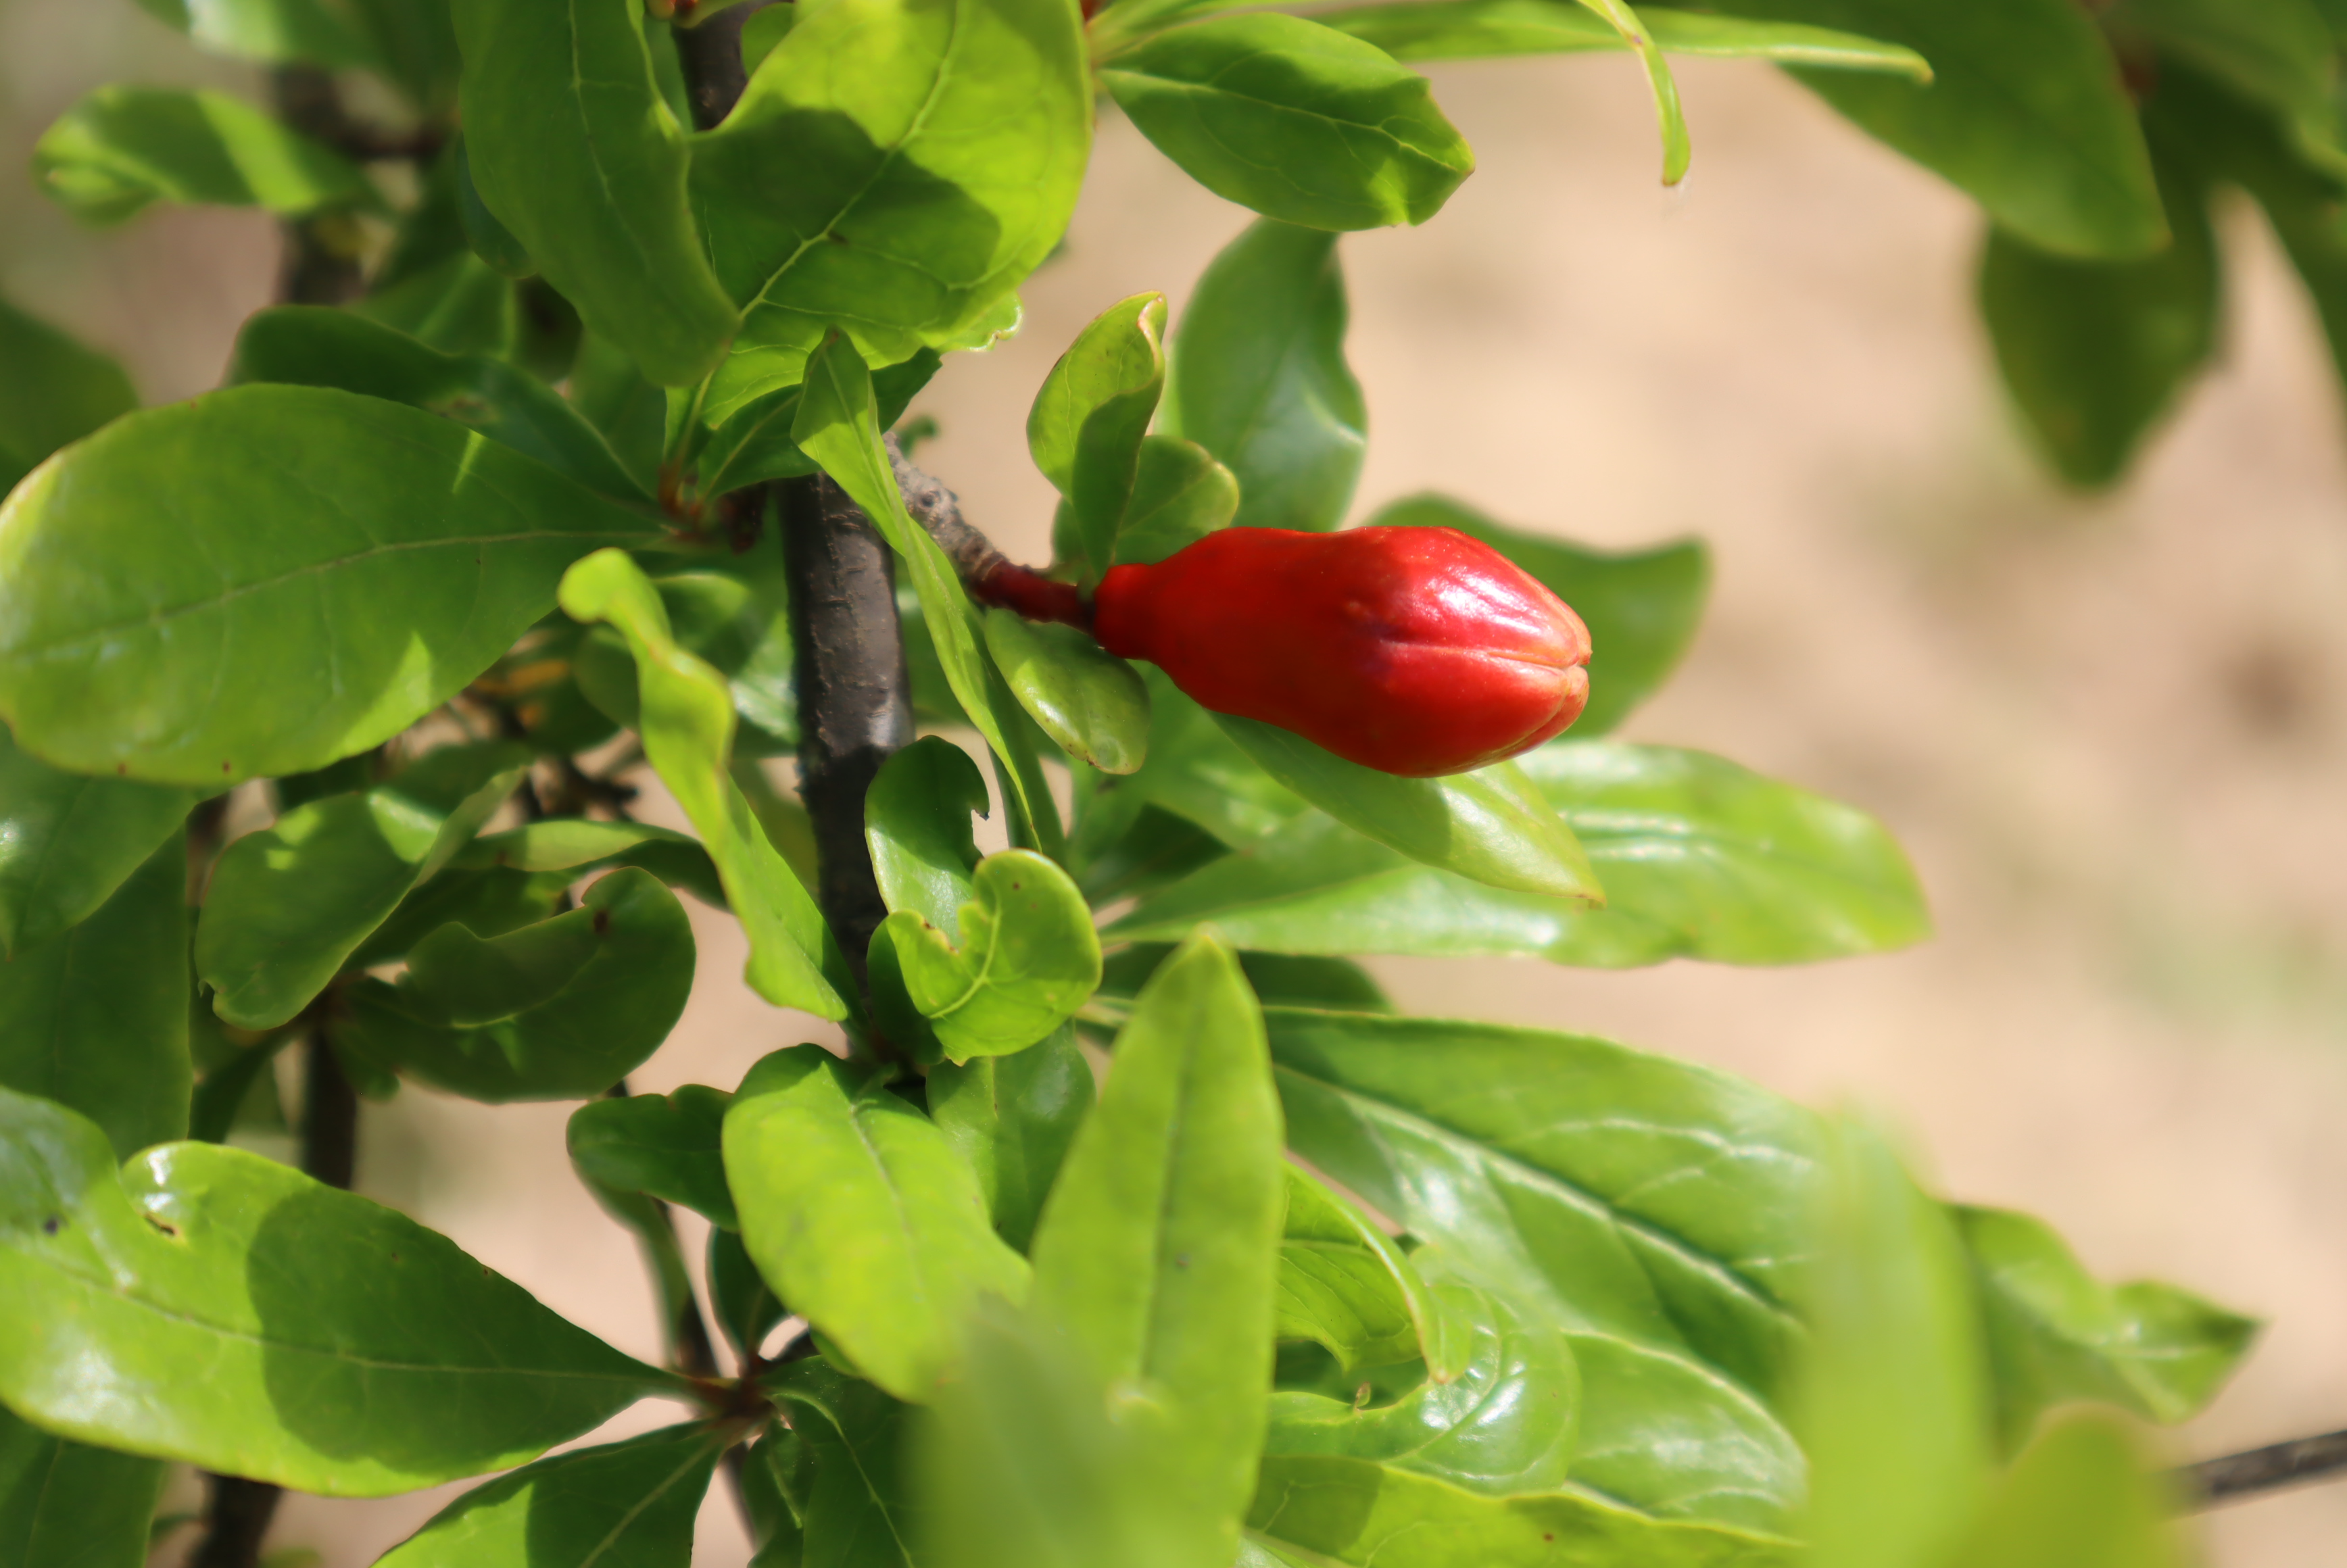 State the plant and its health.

pomegranate, aphids, coniella granati
